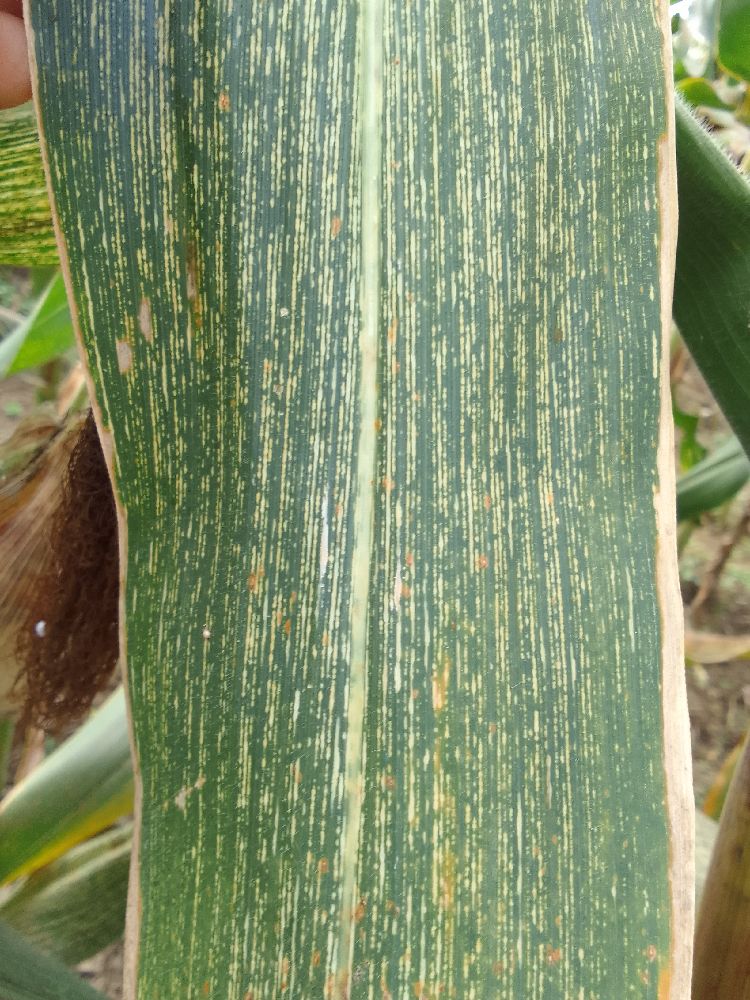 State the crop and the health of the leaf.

maize, maize streak virus
